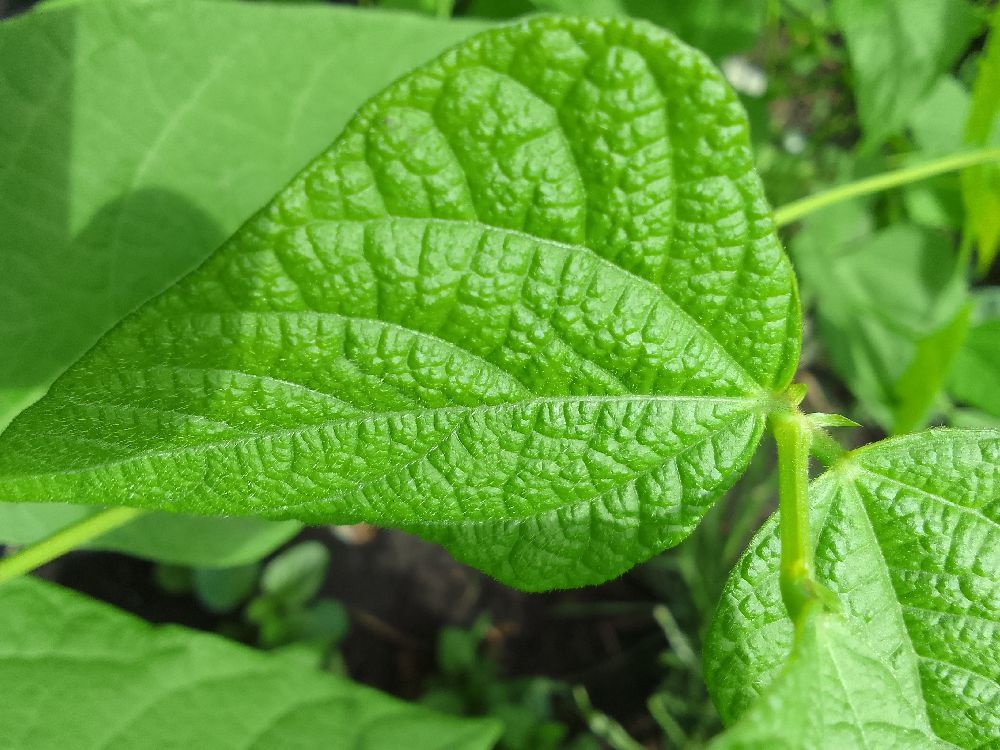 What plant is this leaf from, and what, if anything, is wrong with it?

common bean, healthy
